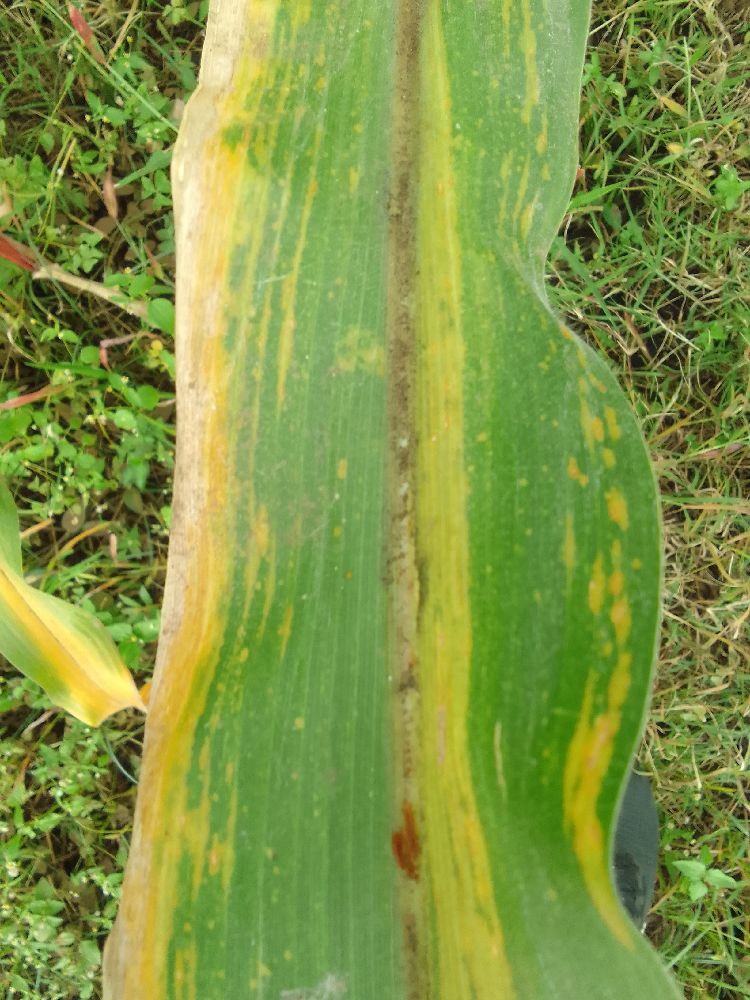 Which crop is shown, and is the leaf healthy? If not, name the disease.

maize, maize lethal necrosis
